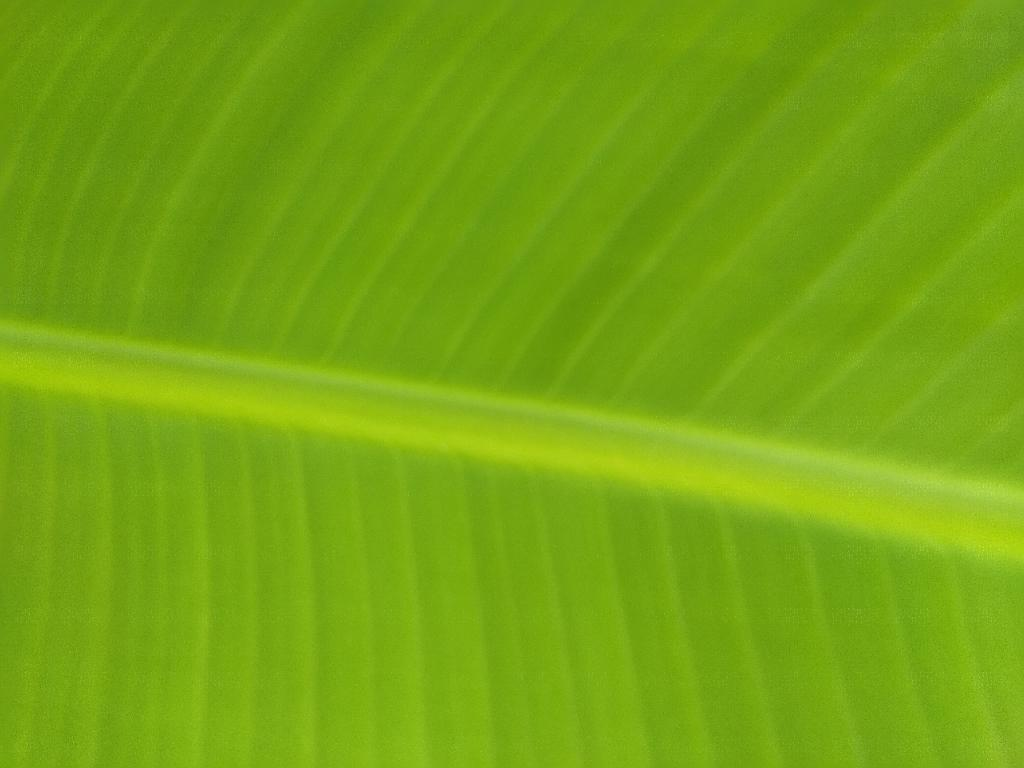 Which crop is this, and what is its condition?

banana, healthy
